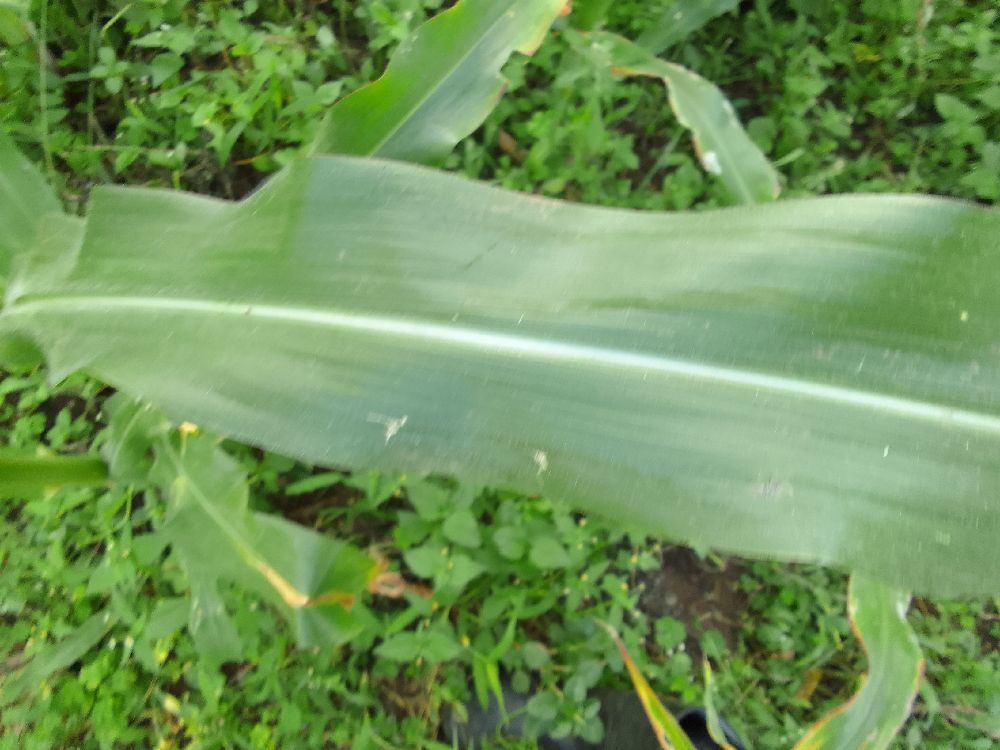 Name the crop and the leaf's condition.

maize, healthy
